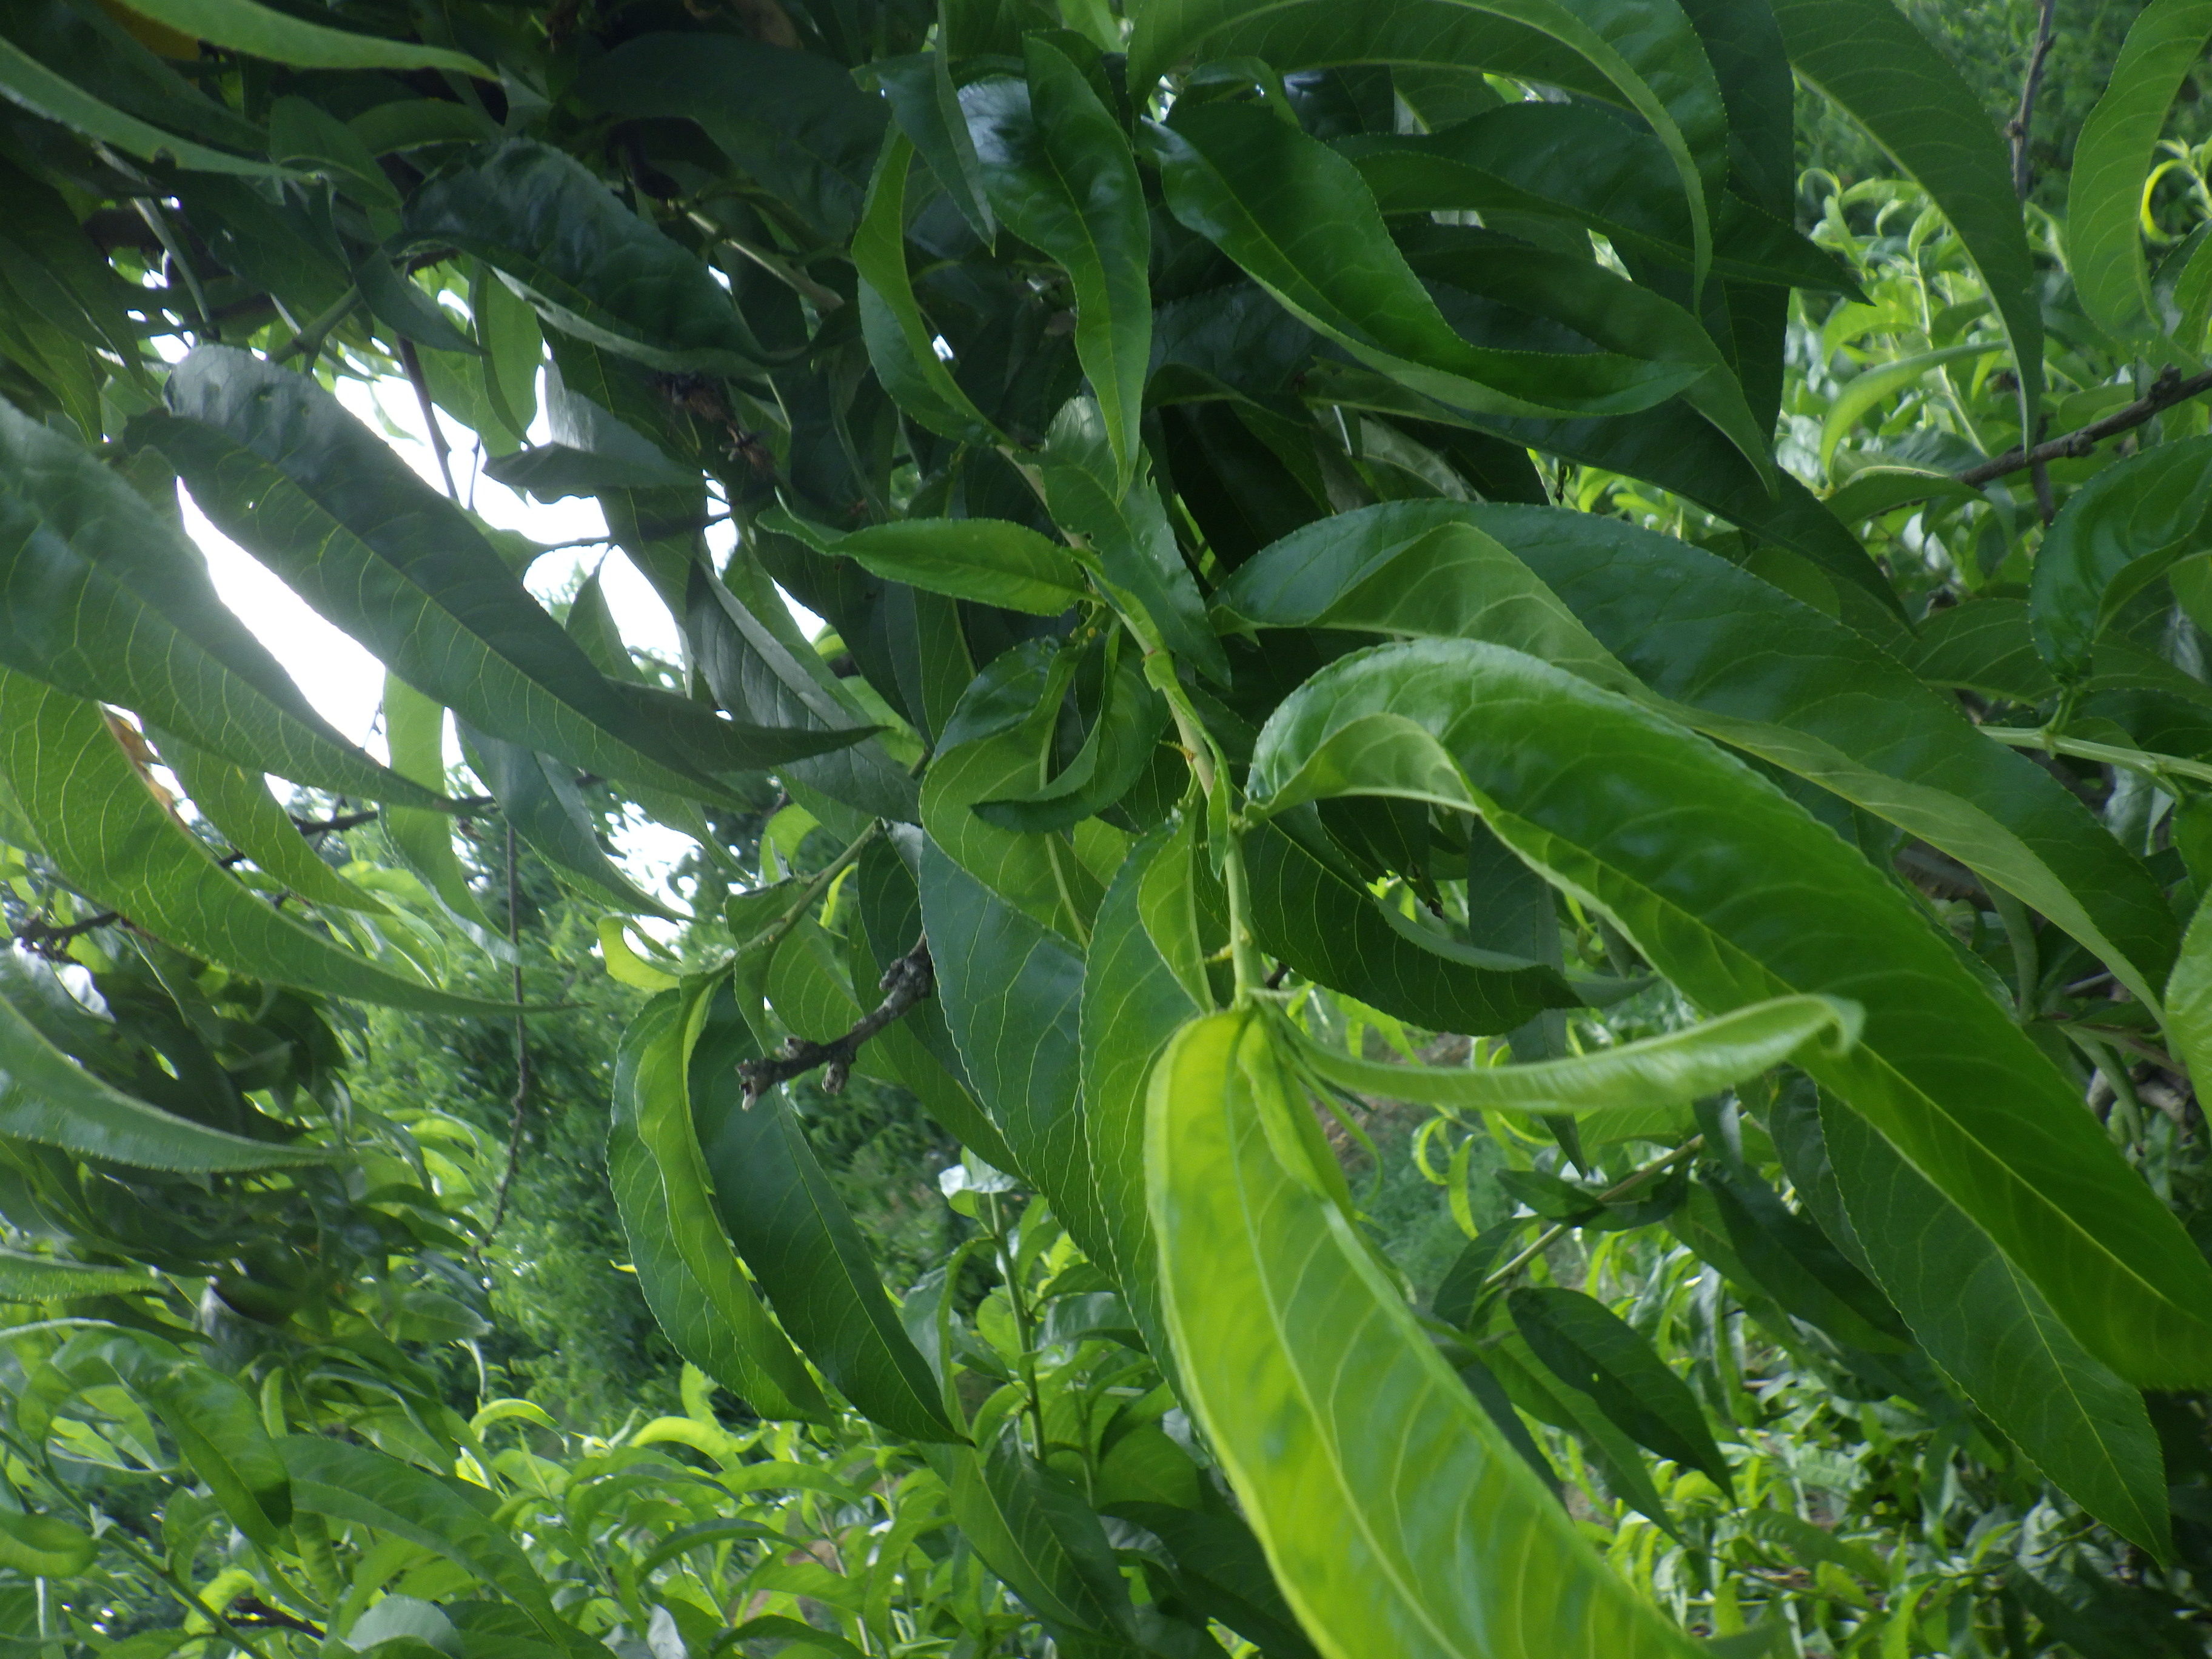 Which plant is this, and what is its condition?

peach, aphids
